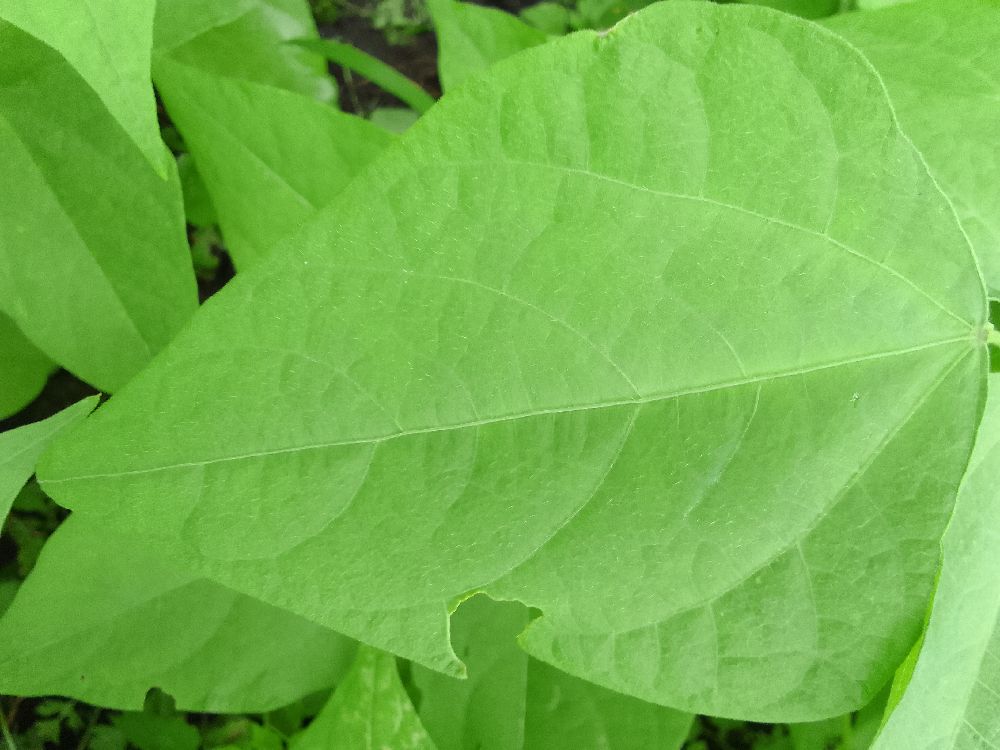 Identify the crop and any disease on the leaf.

common bean, healthy
